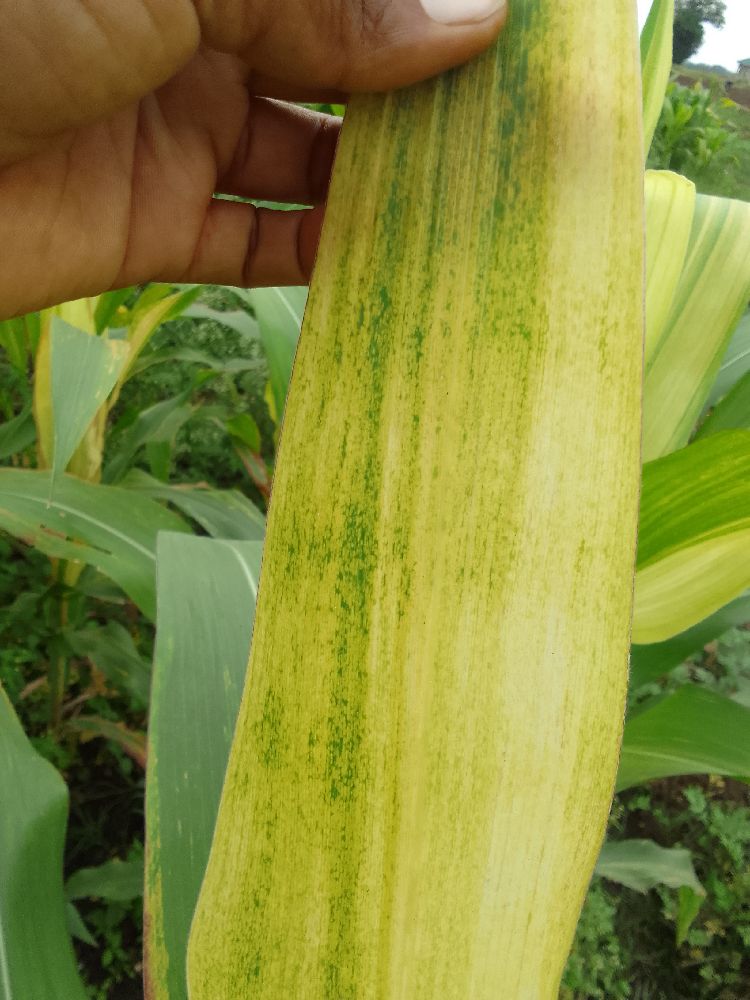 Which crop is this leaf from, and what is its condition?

maize, maize lethal necrosis
